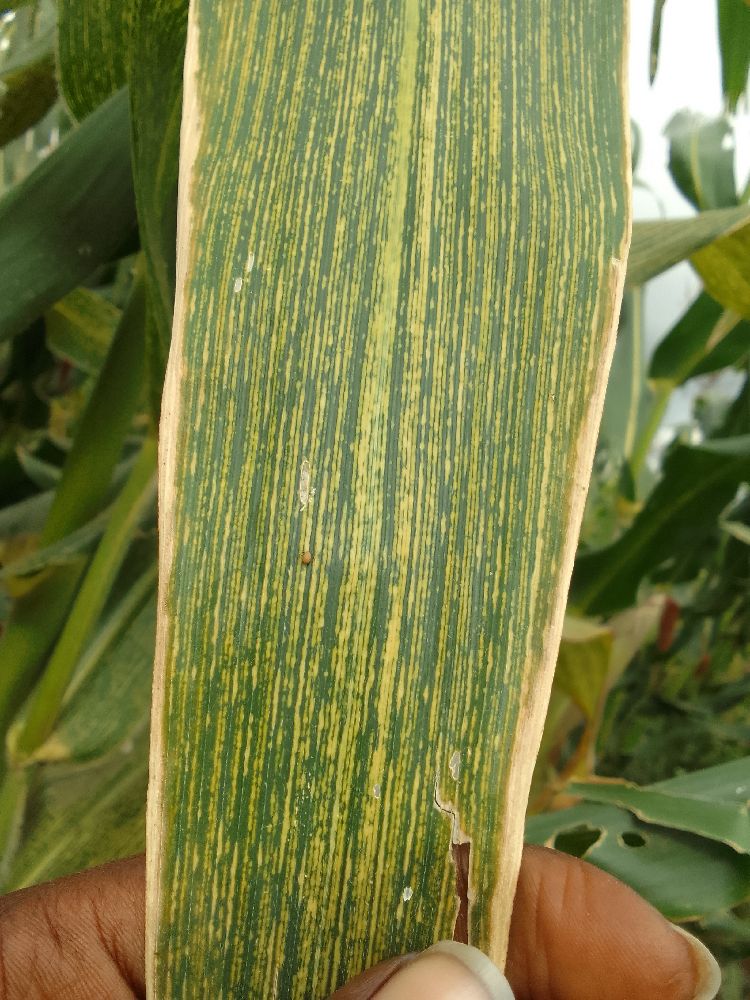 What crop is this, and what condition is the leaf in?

maize, maize streak virus
